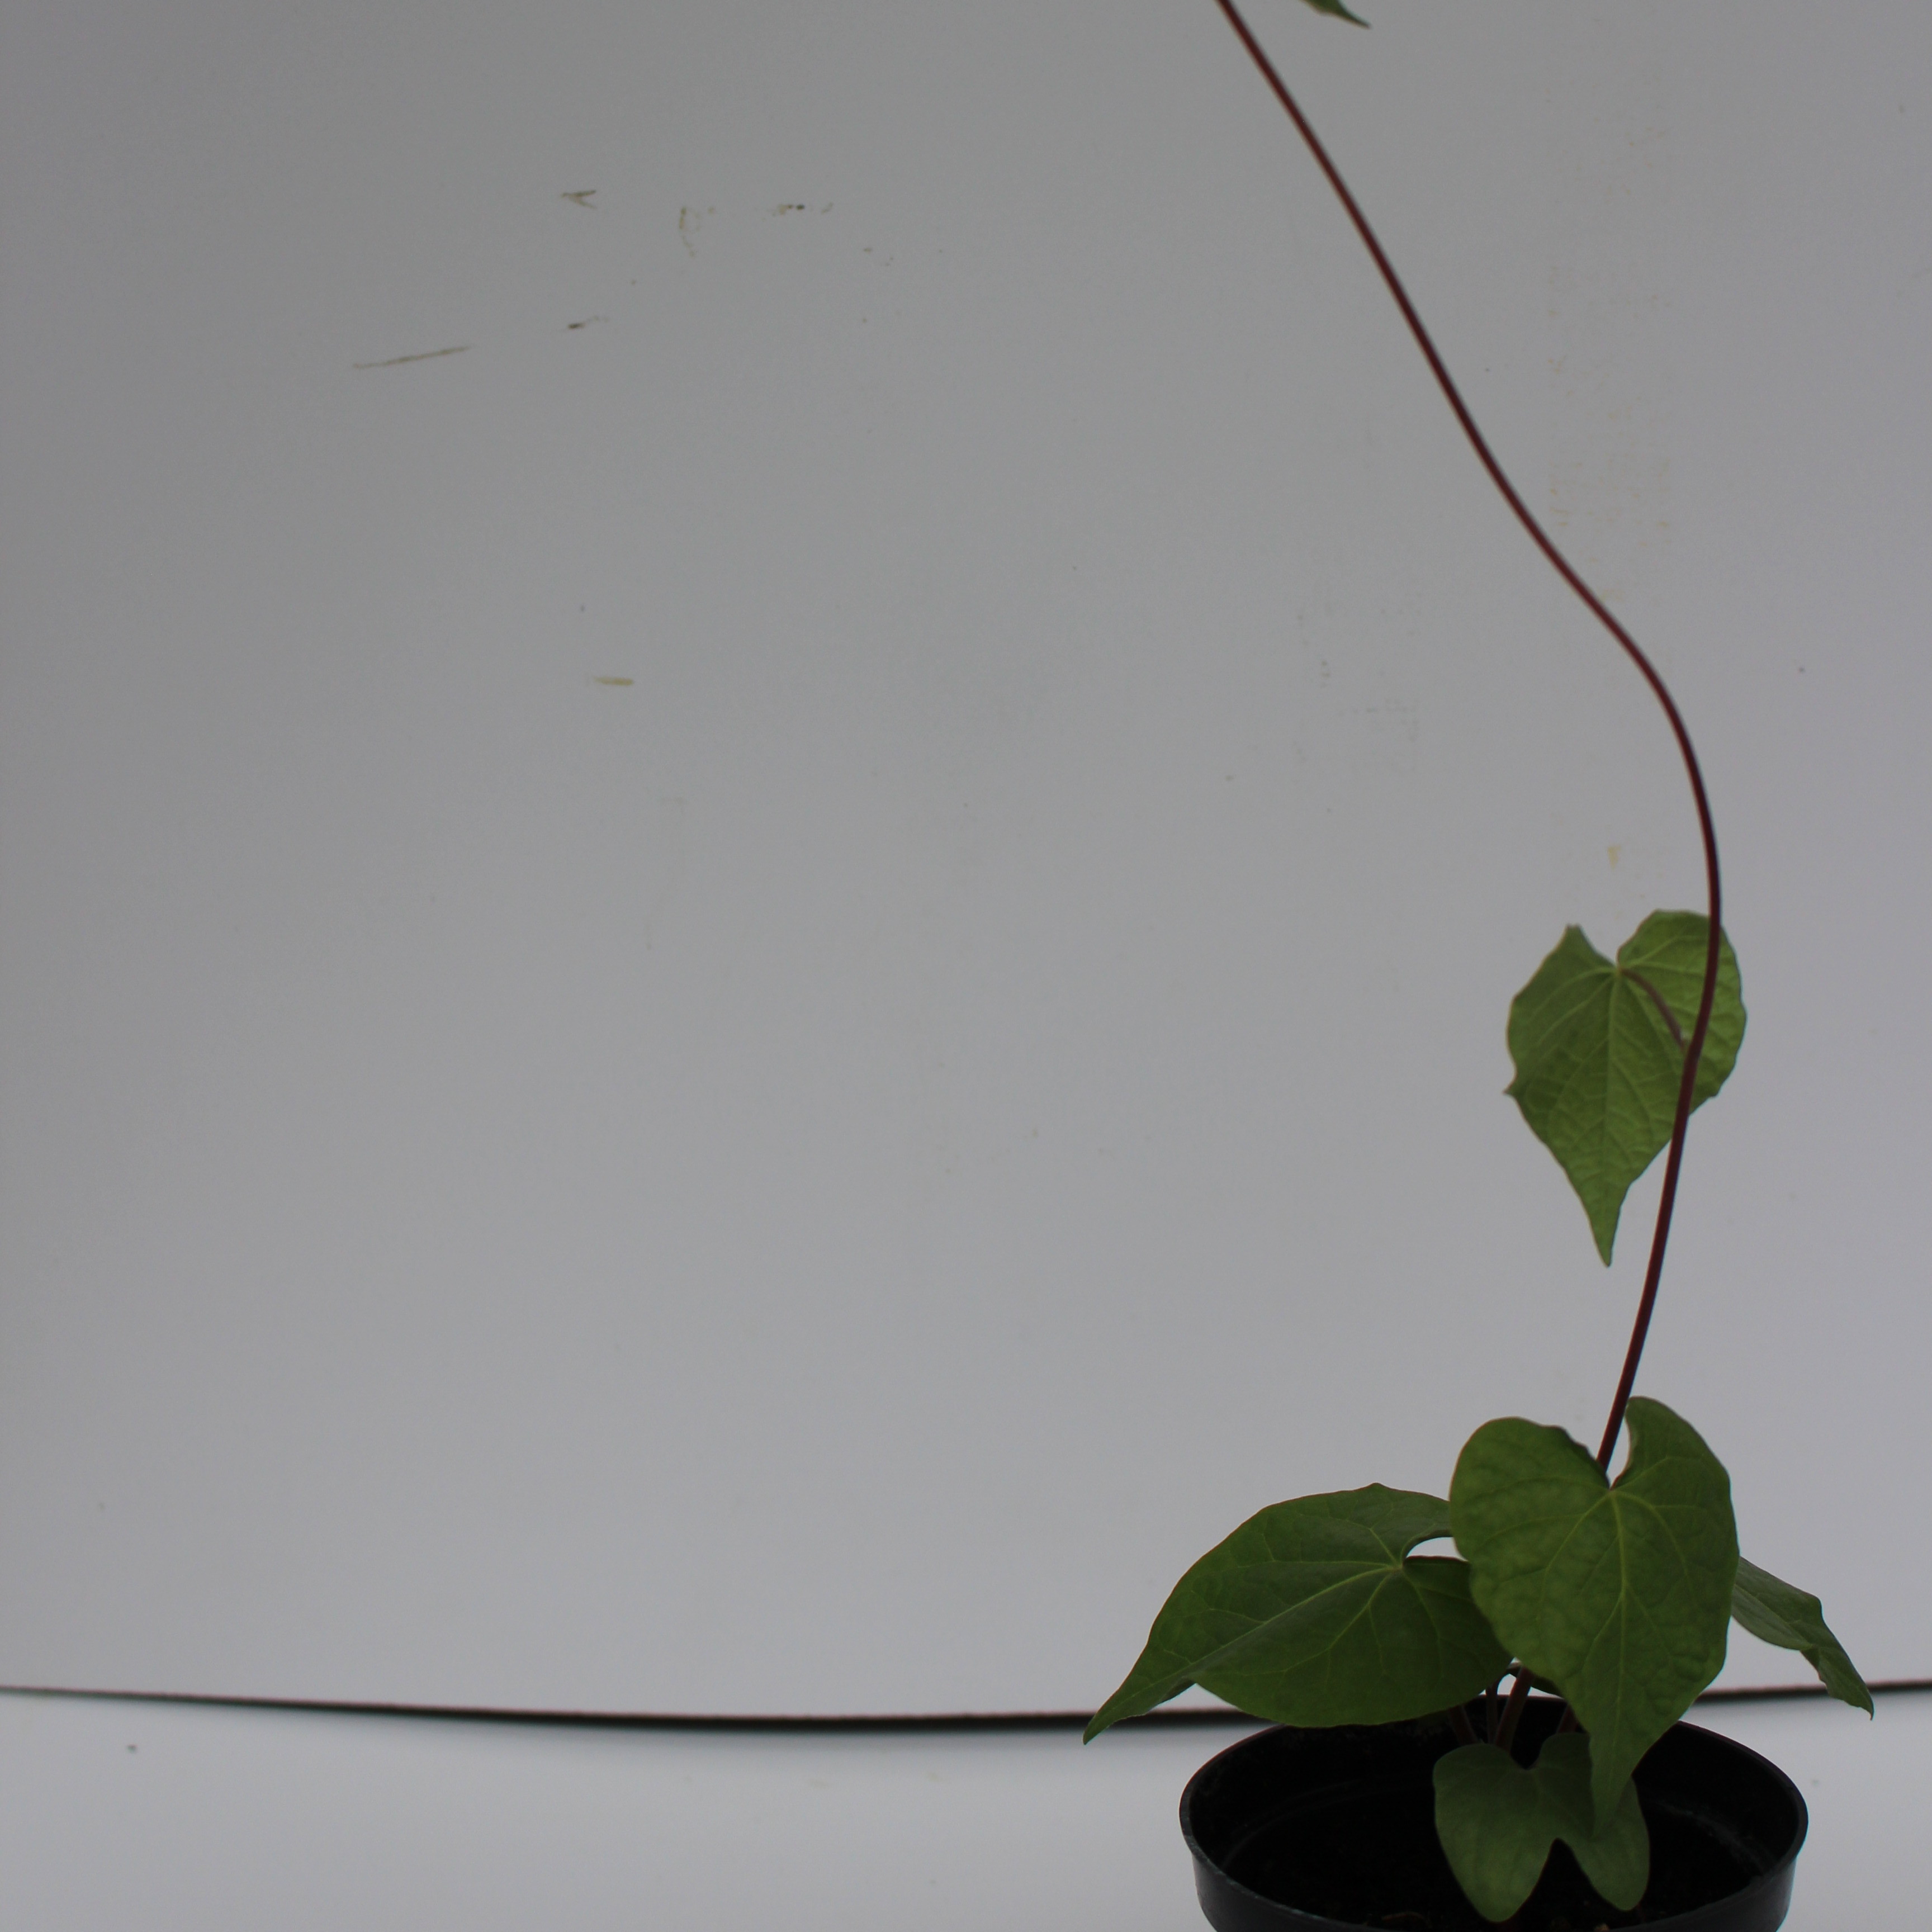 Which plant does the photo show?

Convolvulus arvensis
